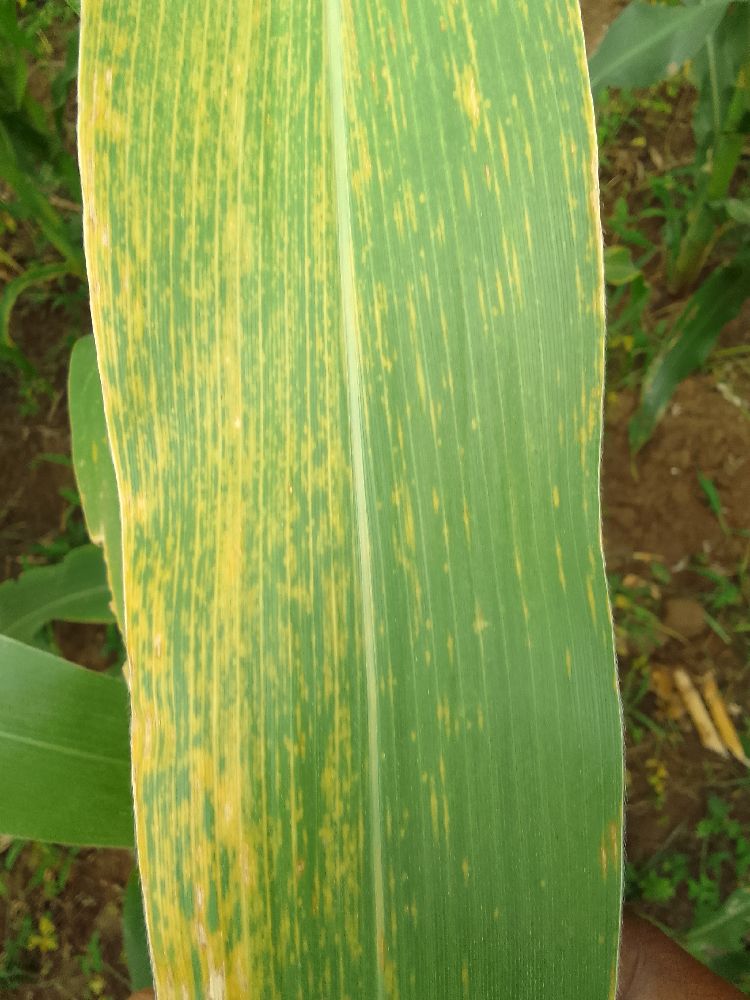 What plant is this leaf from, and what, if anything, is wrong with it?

maize, maize lethal necrosis
